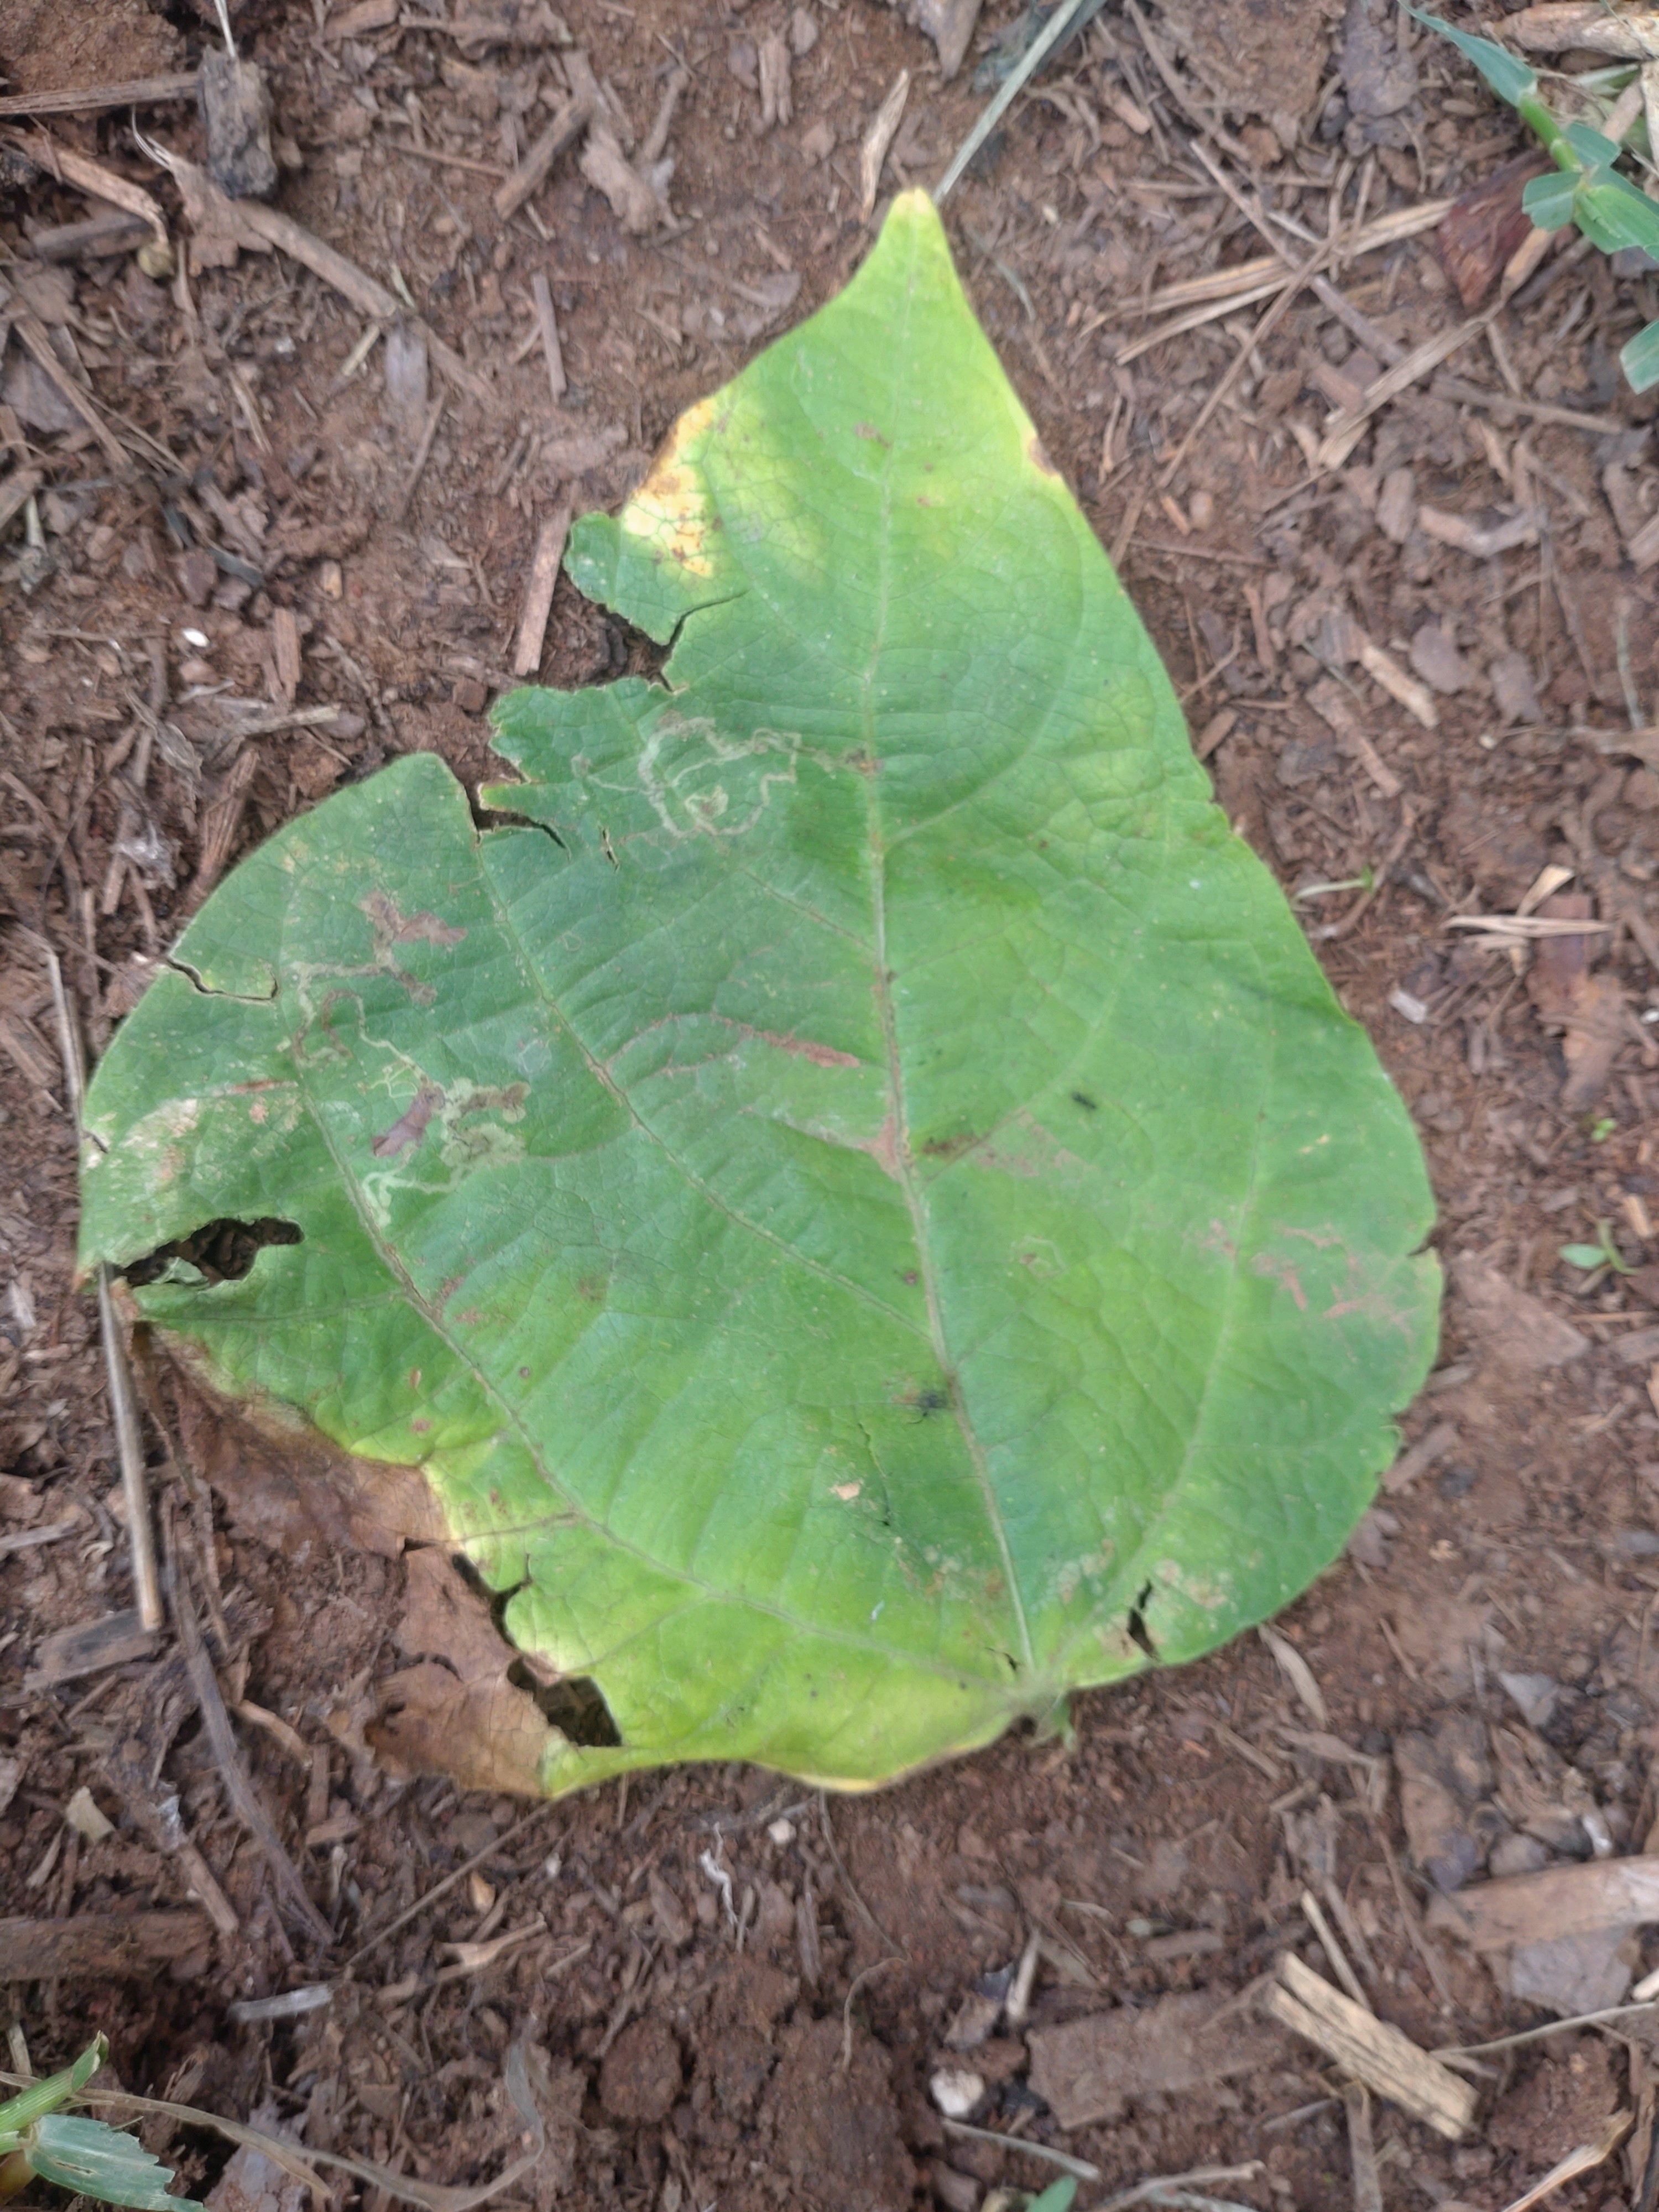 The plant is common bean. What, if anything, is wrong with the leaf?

anthracnose
